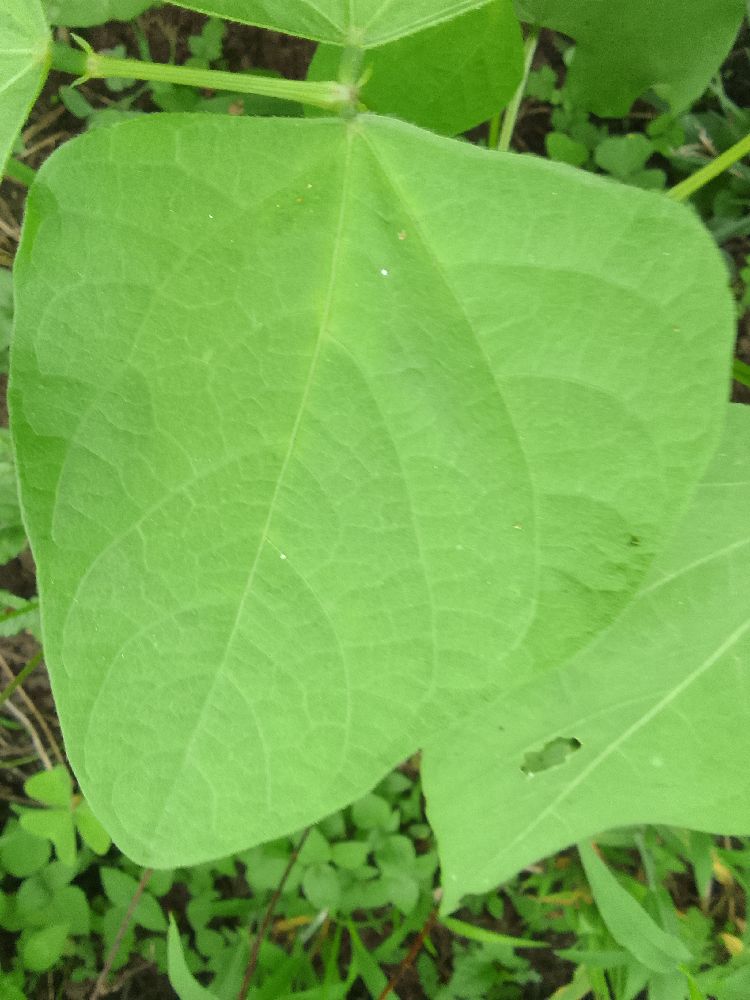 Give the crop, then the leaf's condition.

common bean, healthy
